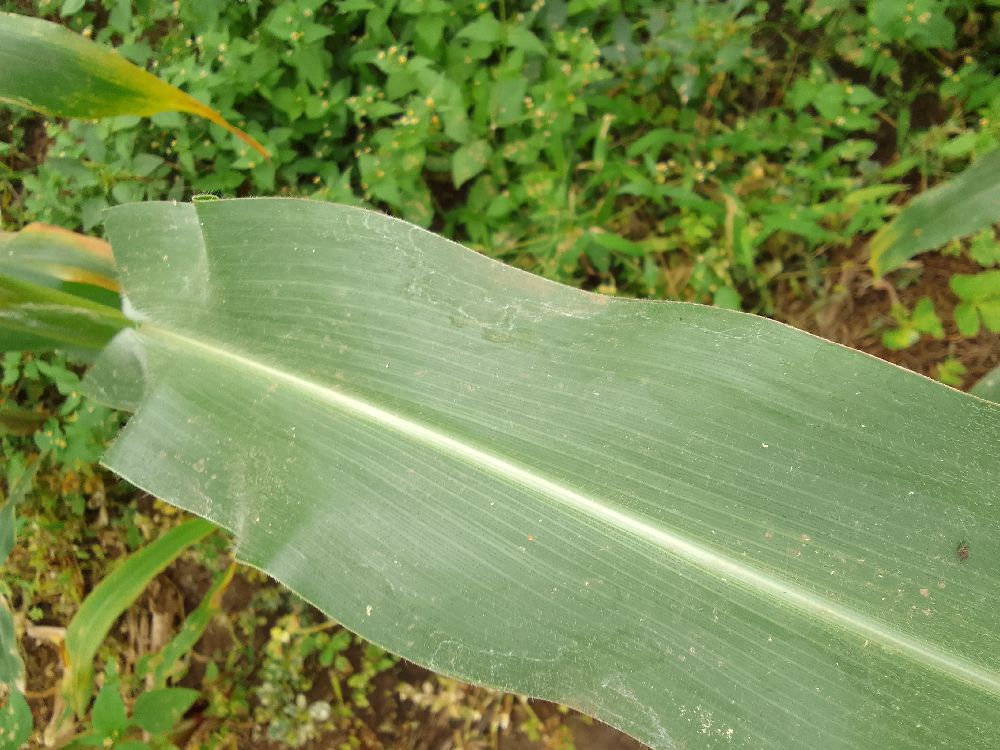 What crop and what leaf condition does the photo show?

maize, healthy
